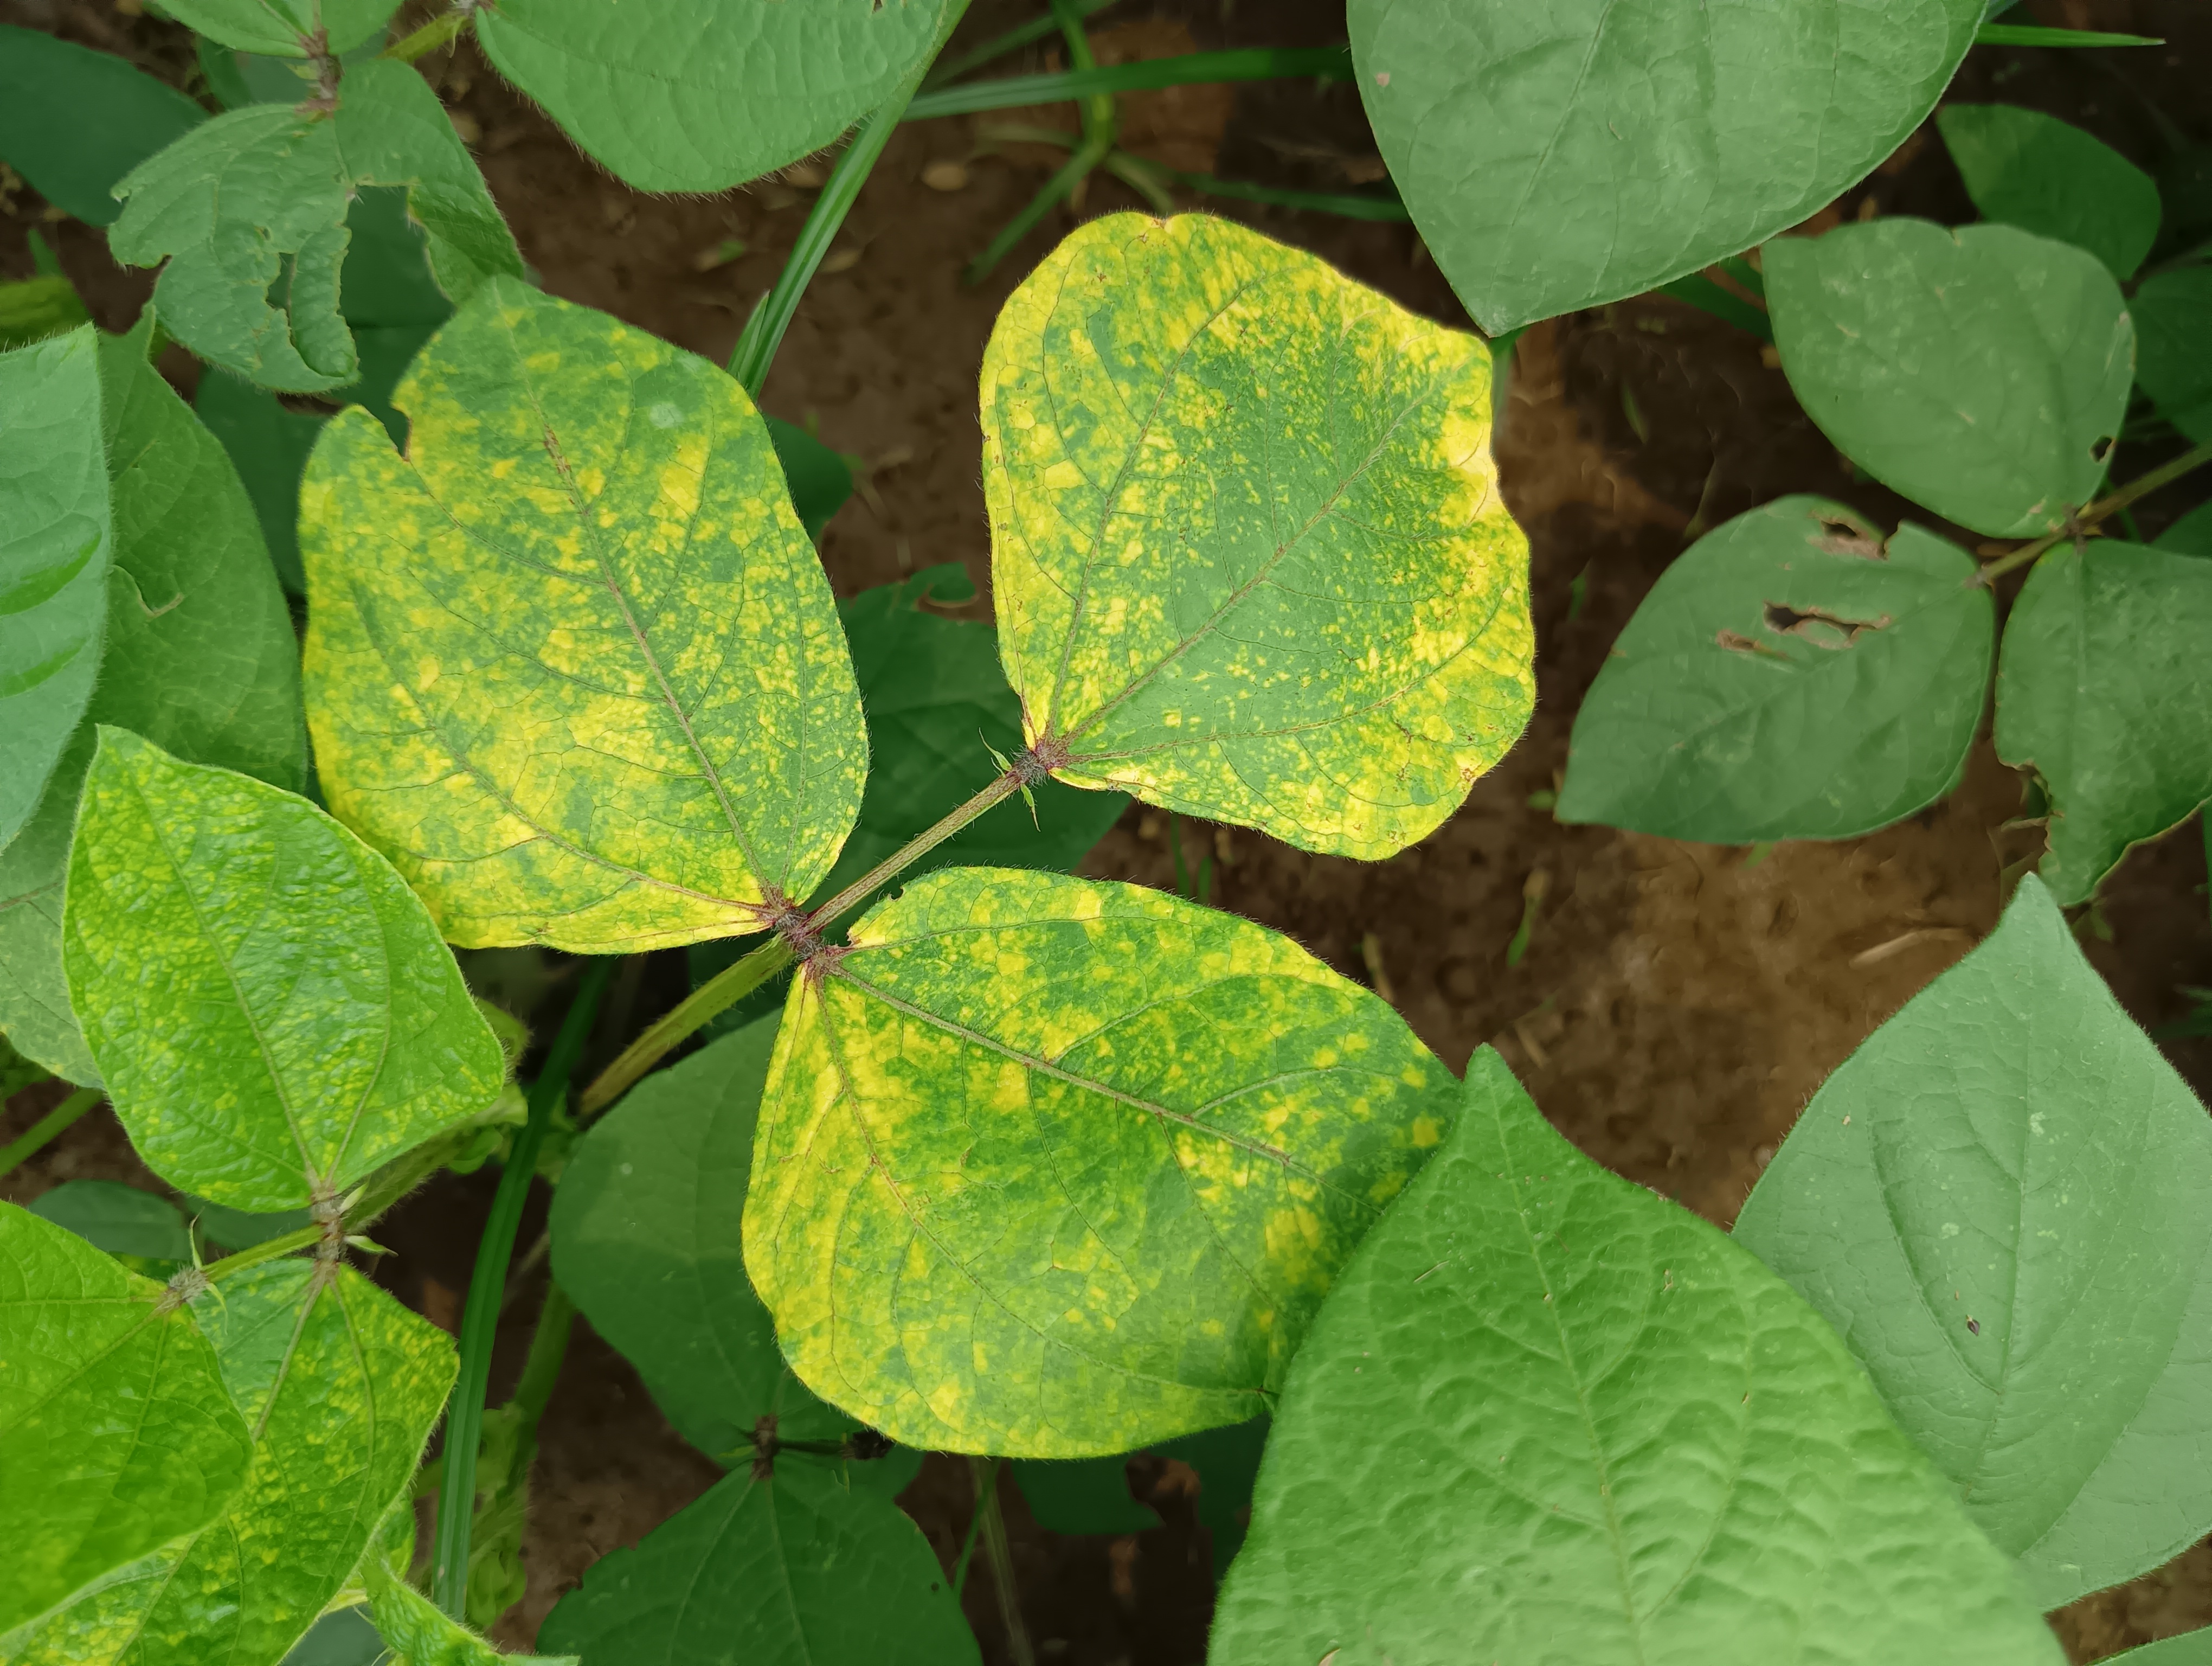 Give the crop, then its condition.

mungbean, yellow mosaic
